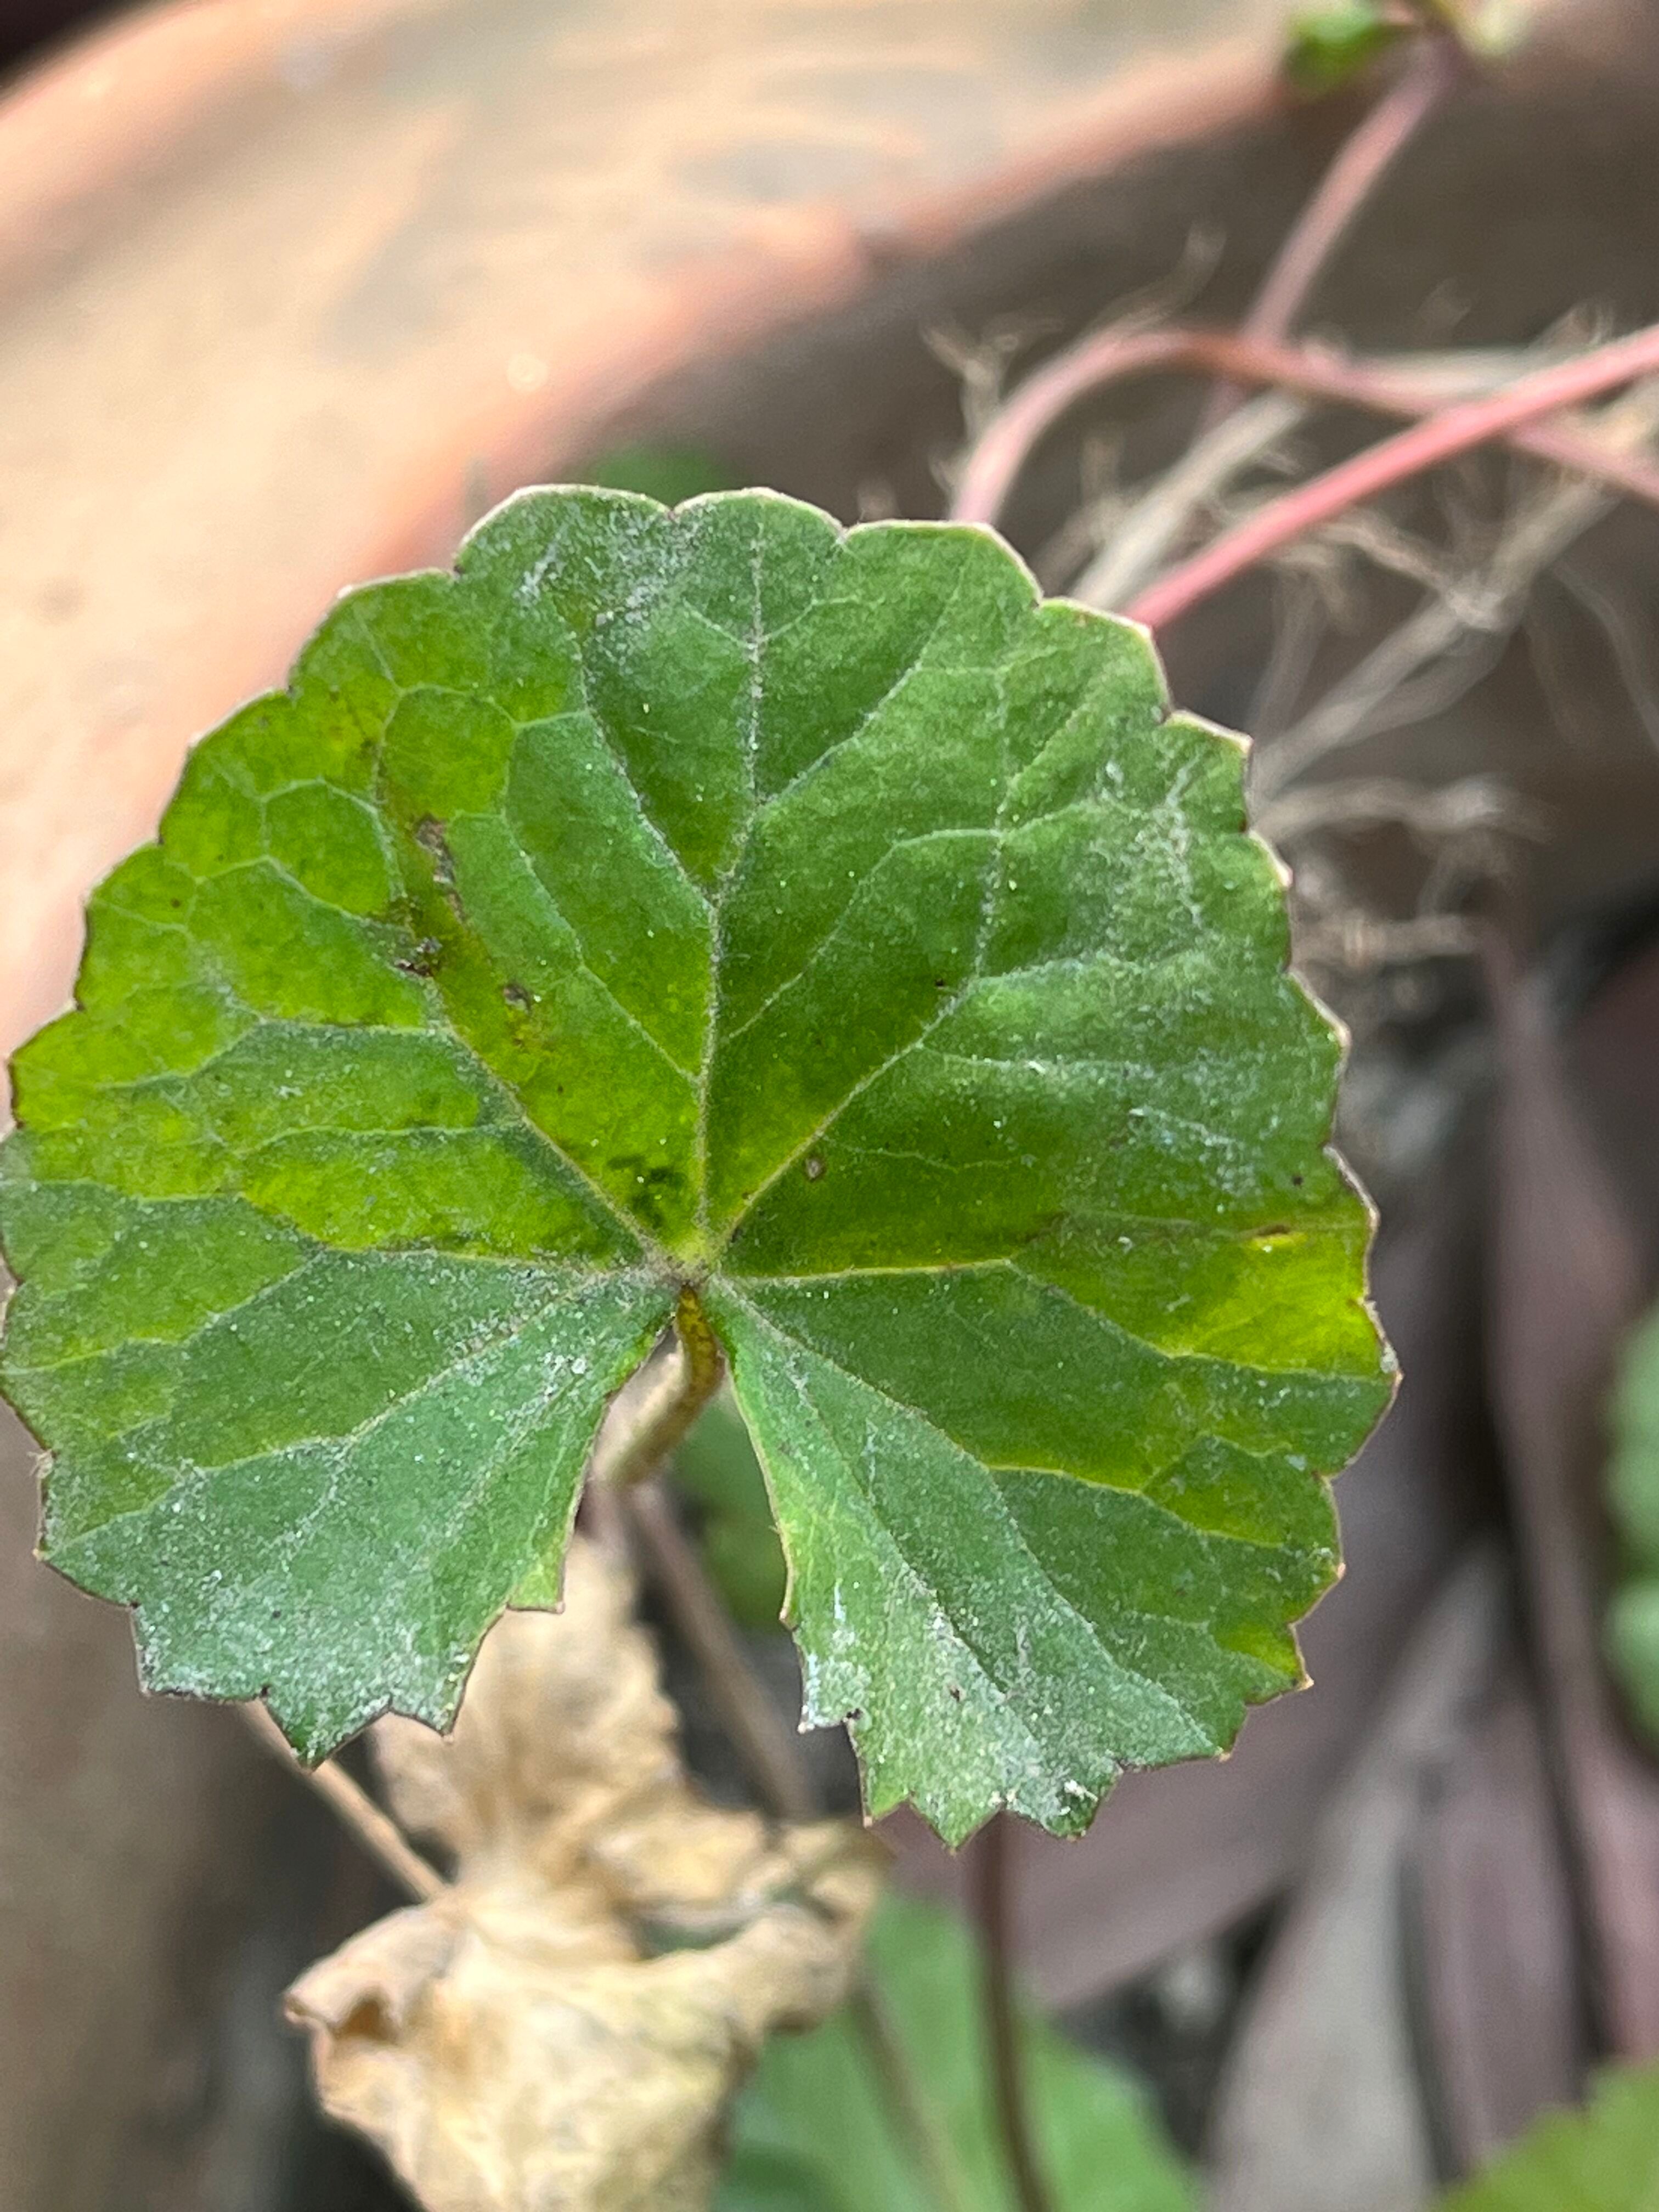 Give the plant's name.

thankuni
